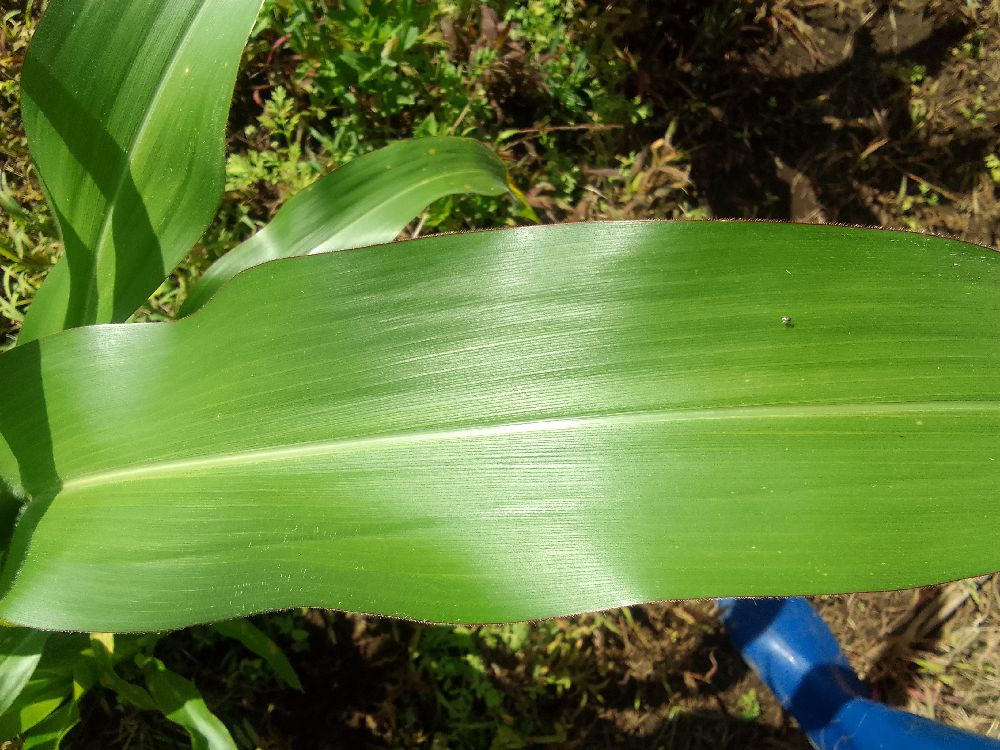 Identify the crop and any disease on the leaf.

maize, healthy
